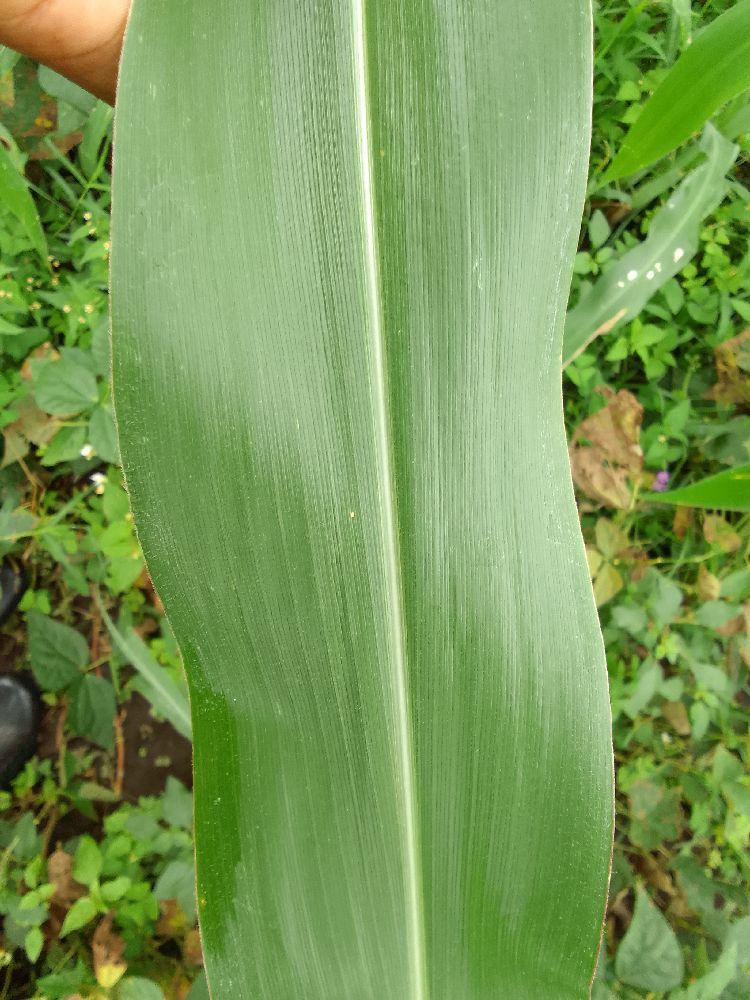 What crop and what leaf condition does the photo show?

maize, healthy
